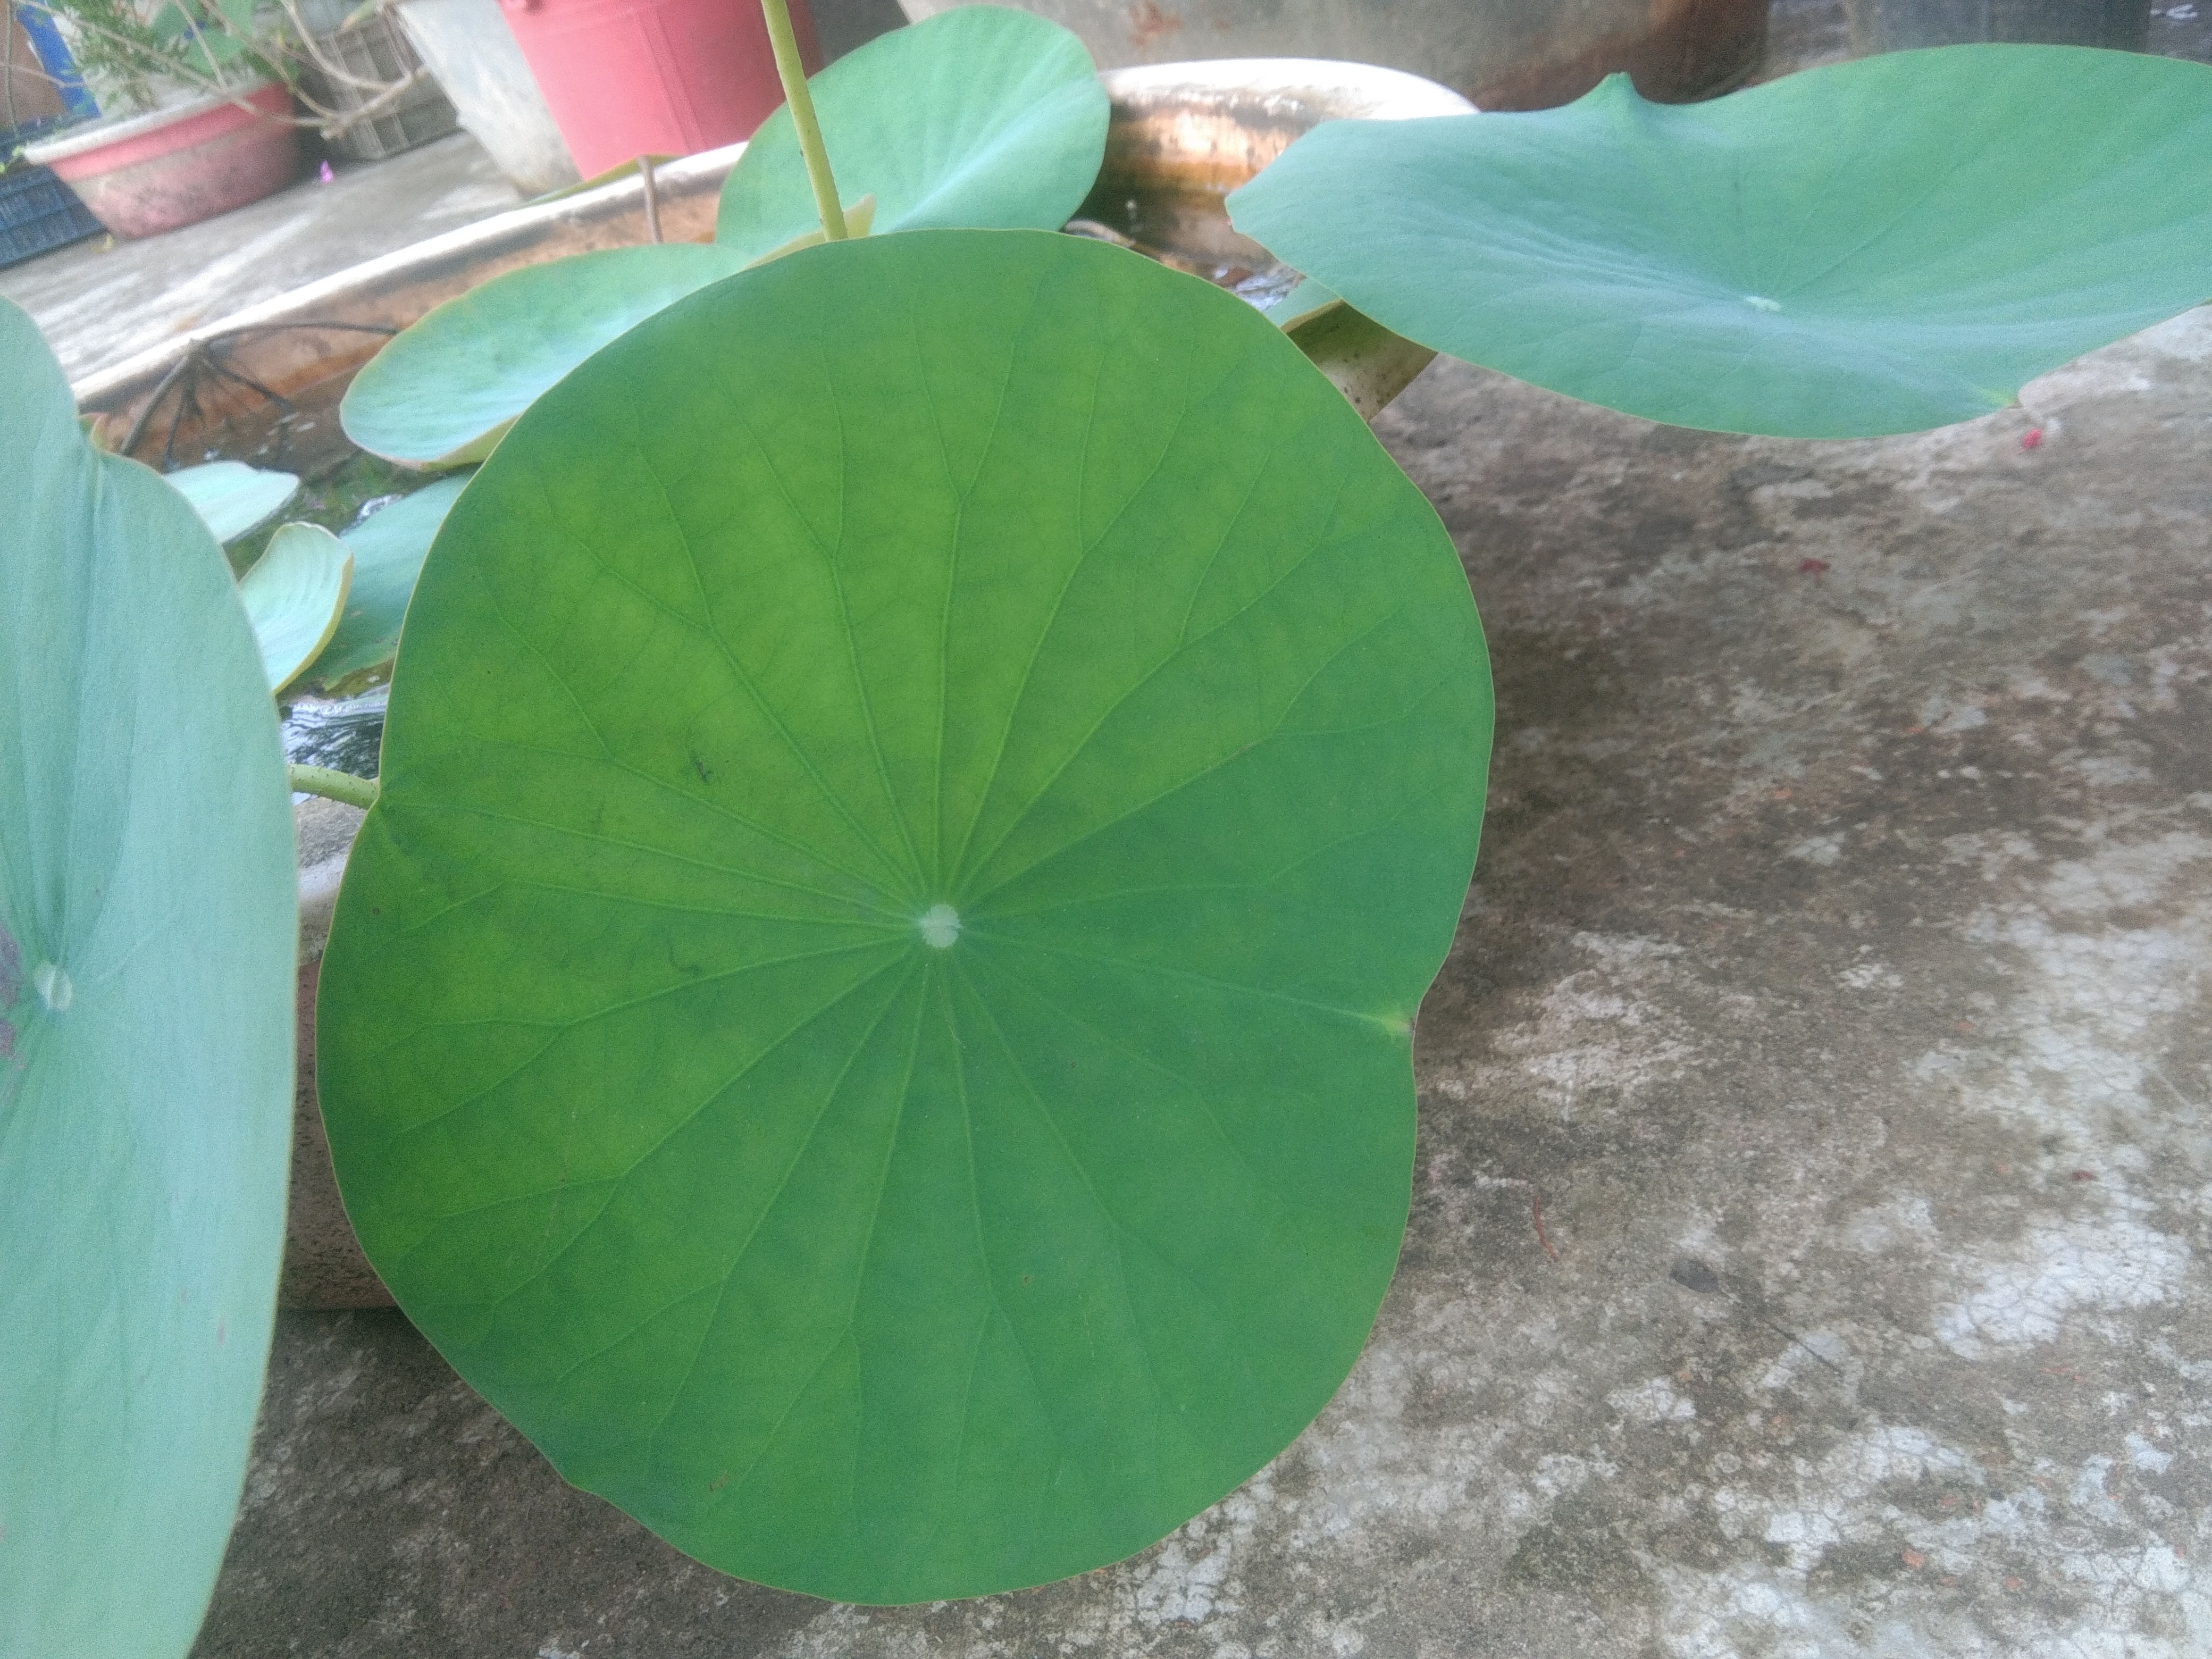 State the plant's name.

lotus
